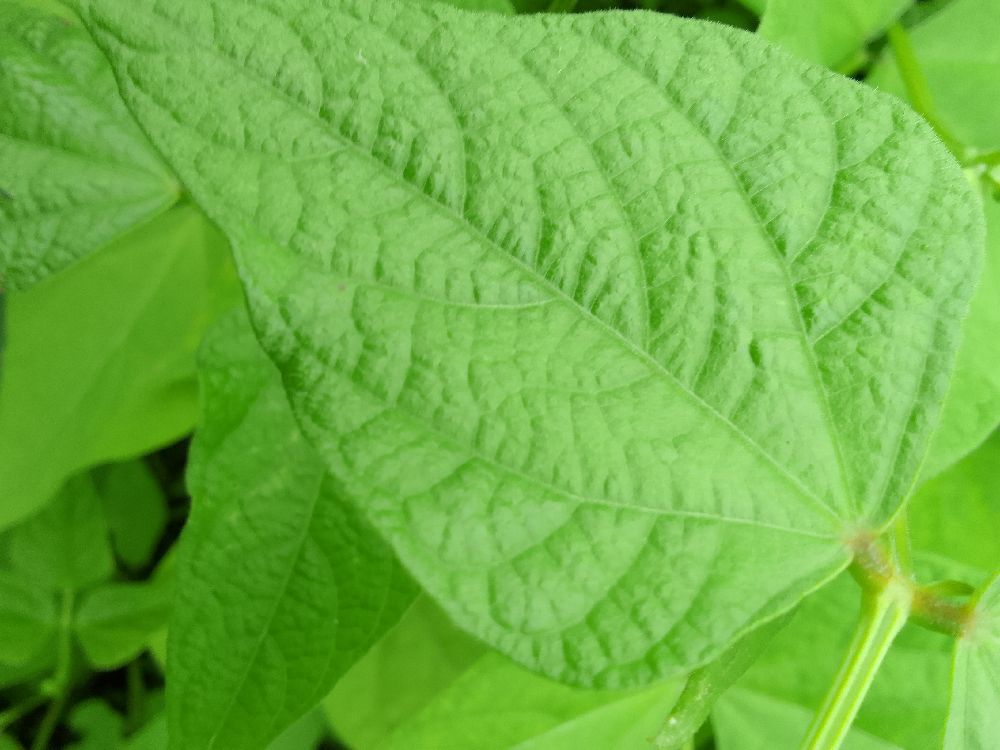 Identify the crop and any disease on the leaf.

common bean, healthy
